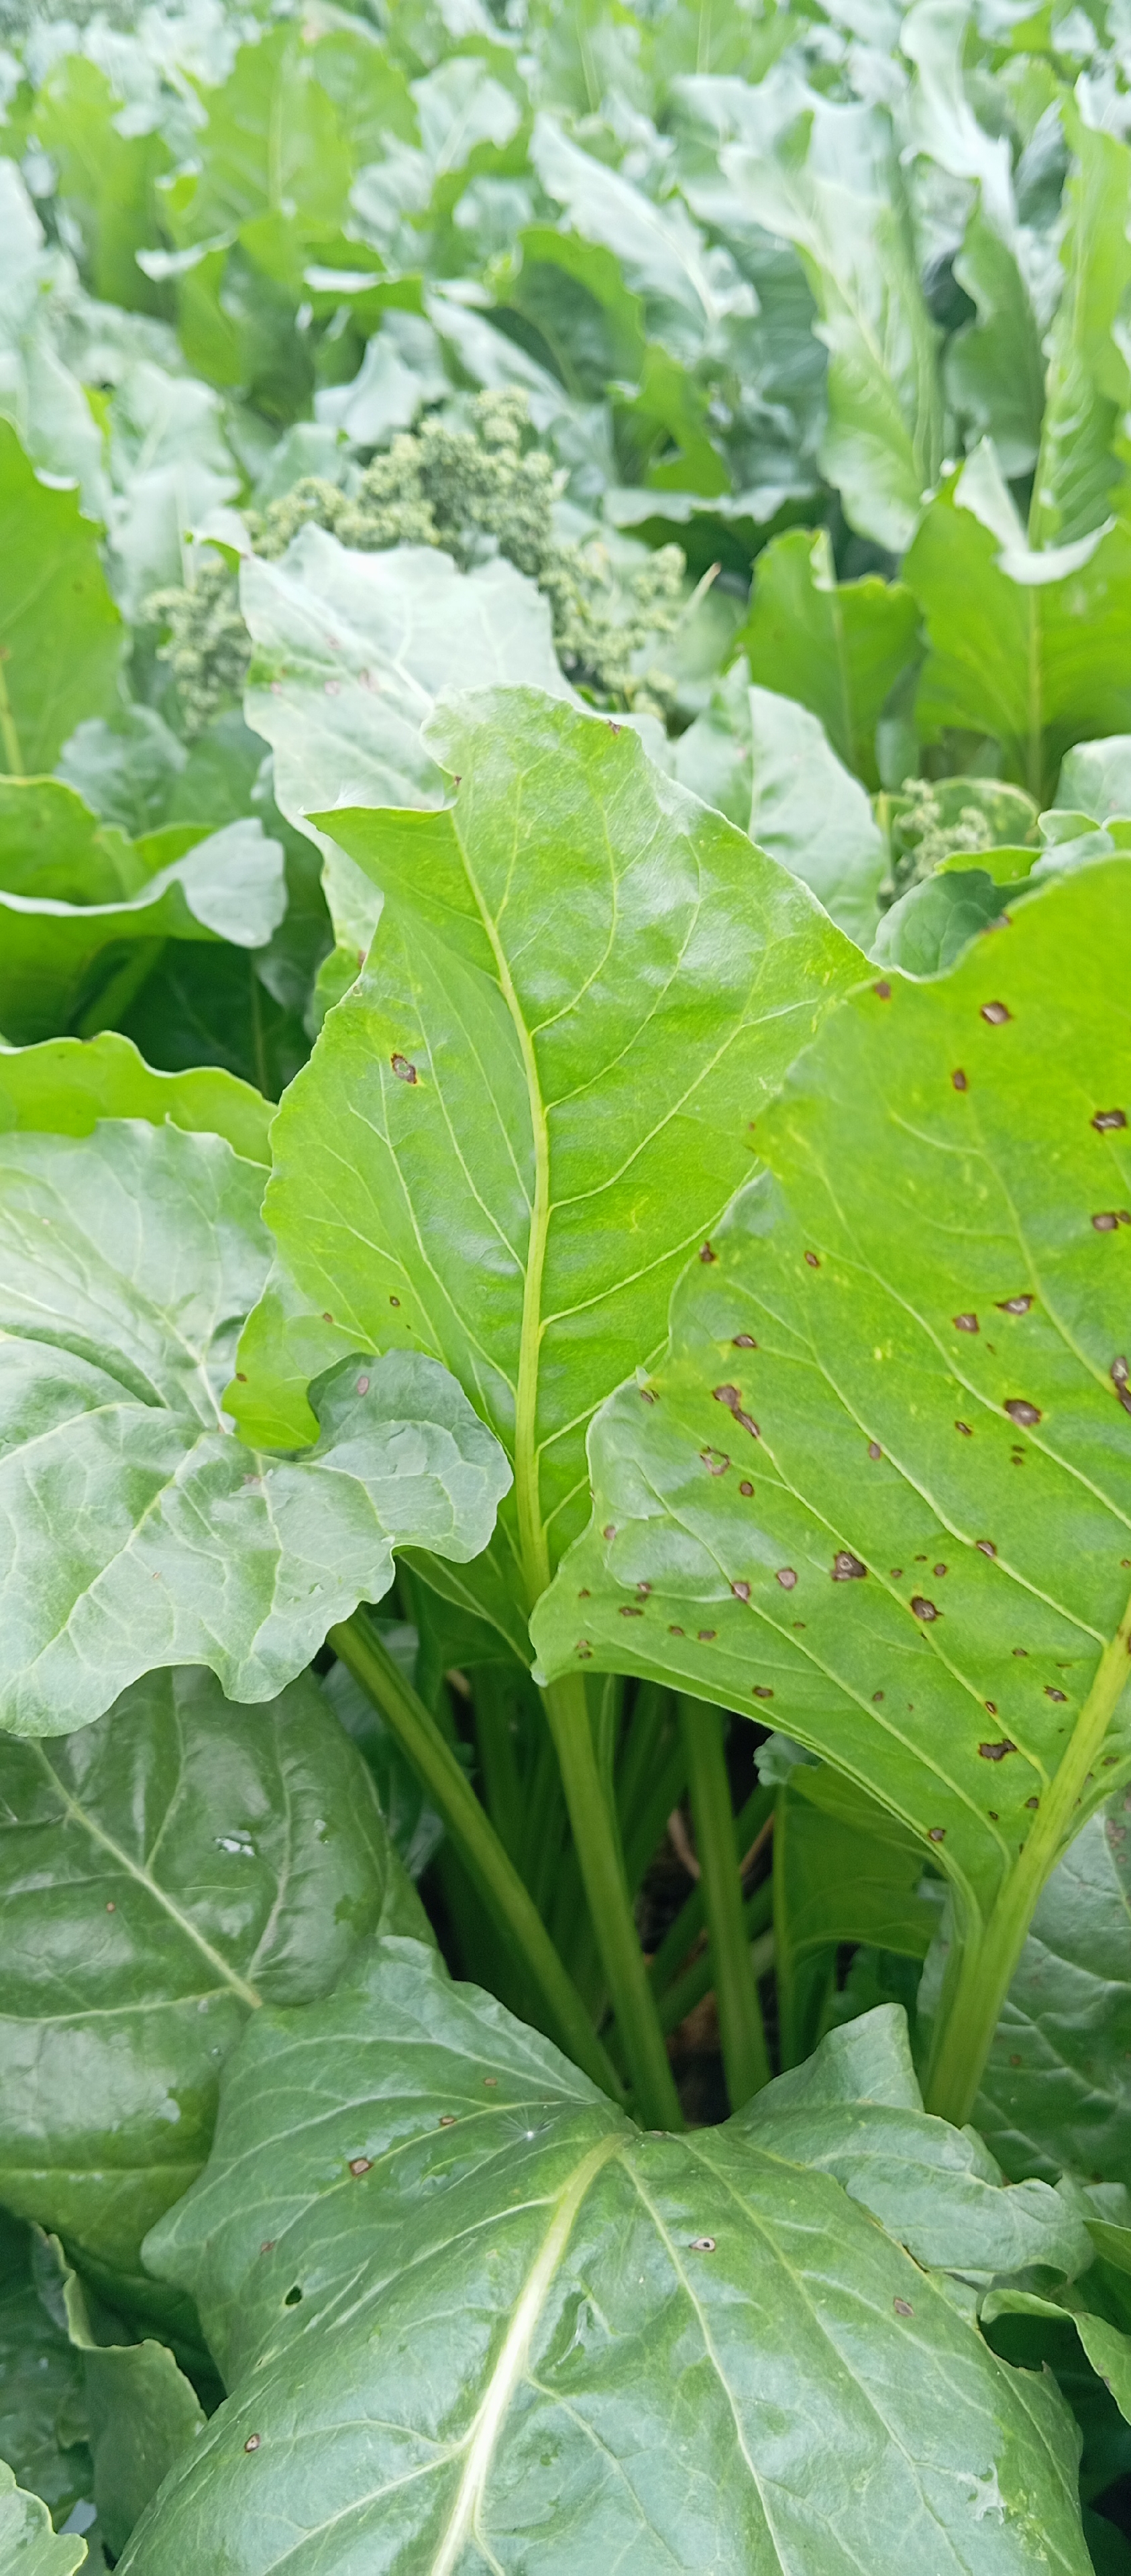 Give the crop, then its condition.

beet, cercospora
